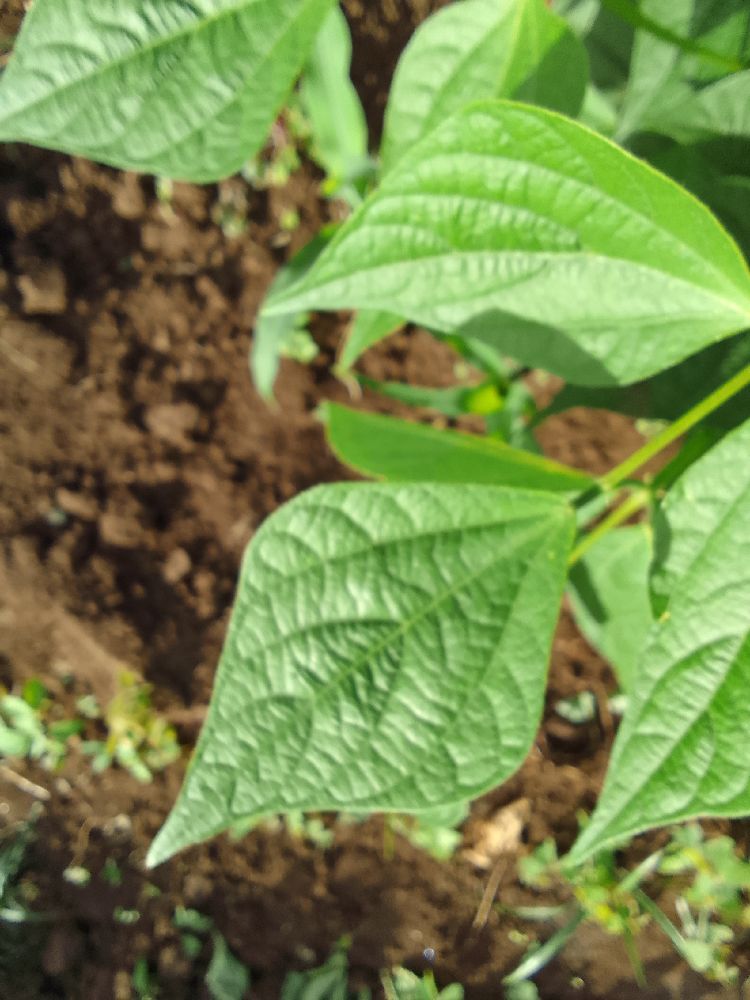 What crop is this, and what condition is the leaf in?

common bean, healthy
